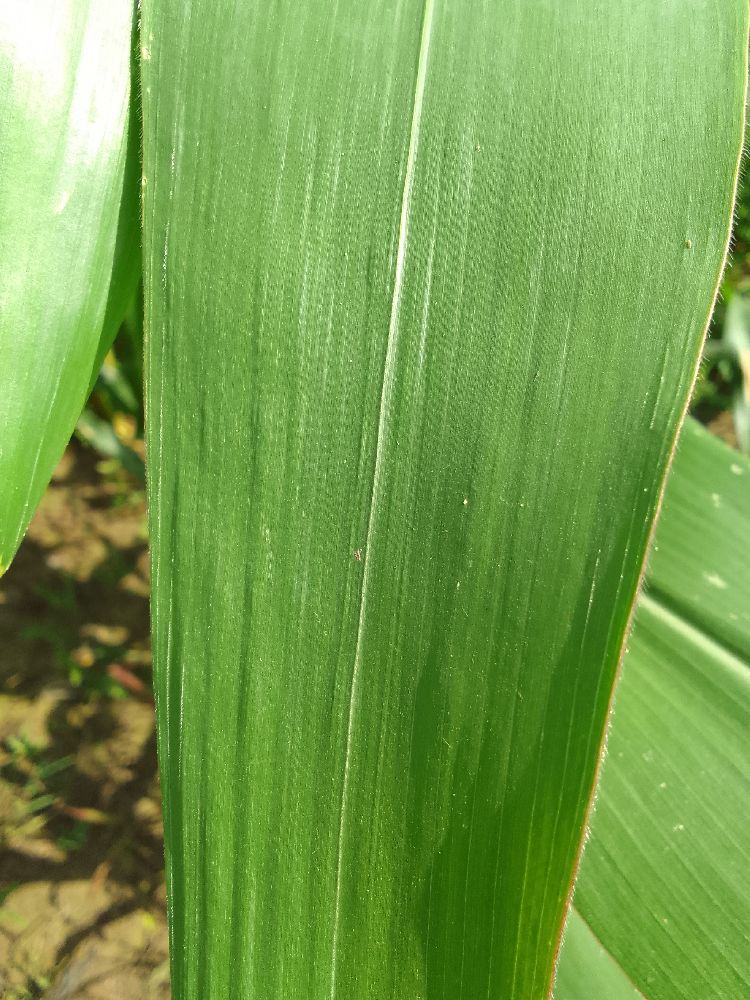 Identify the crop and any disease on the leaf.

maize, healthy
